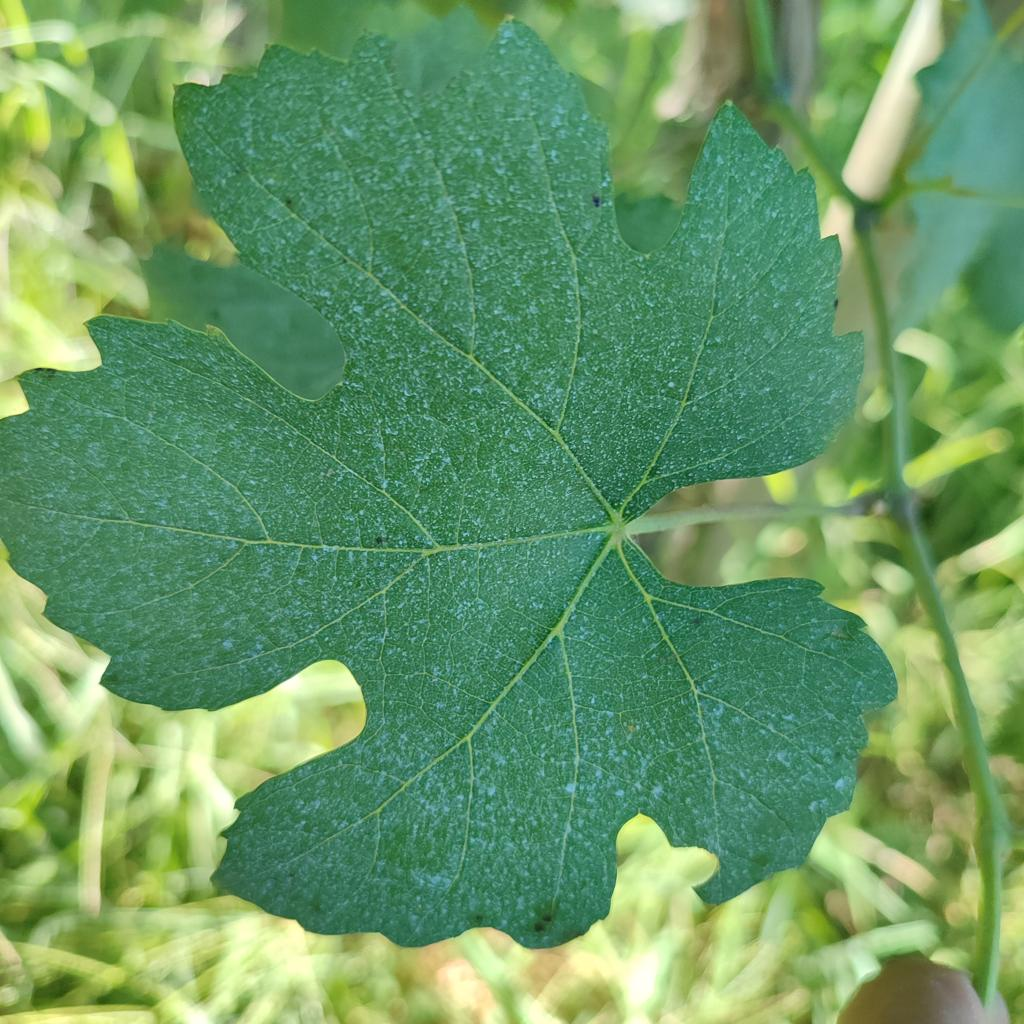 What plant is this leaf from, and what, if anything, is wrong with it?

grapevine, healthy
